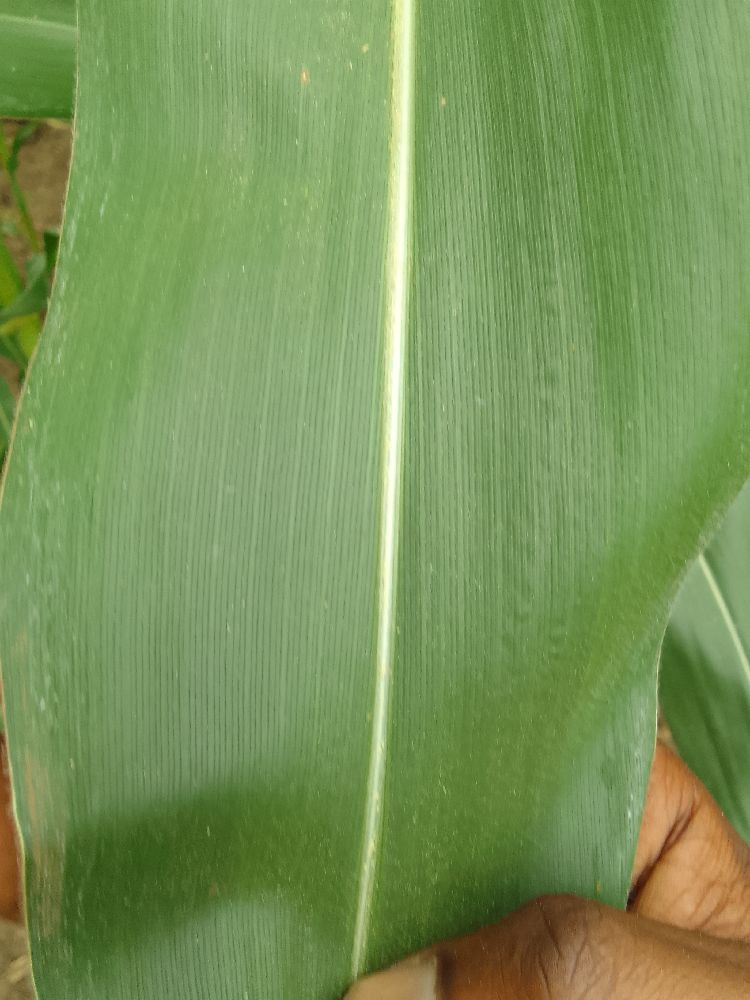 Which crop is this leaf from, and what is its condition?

maize, healthy
